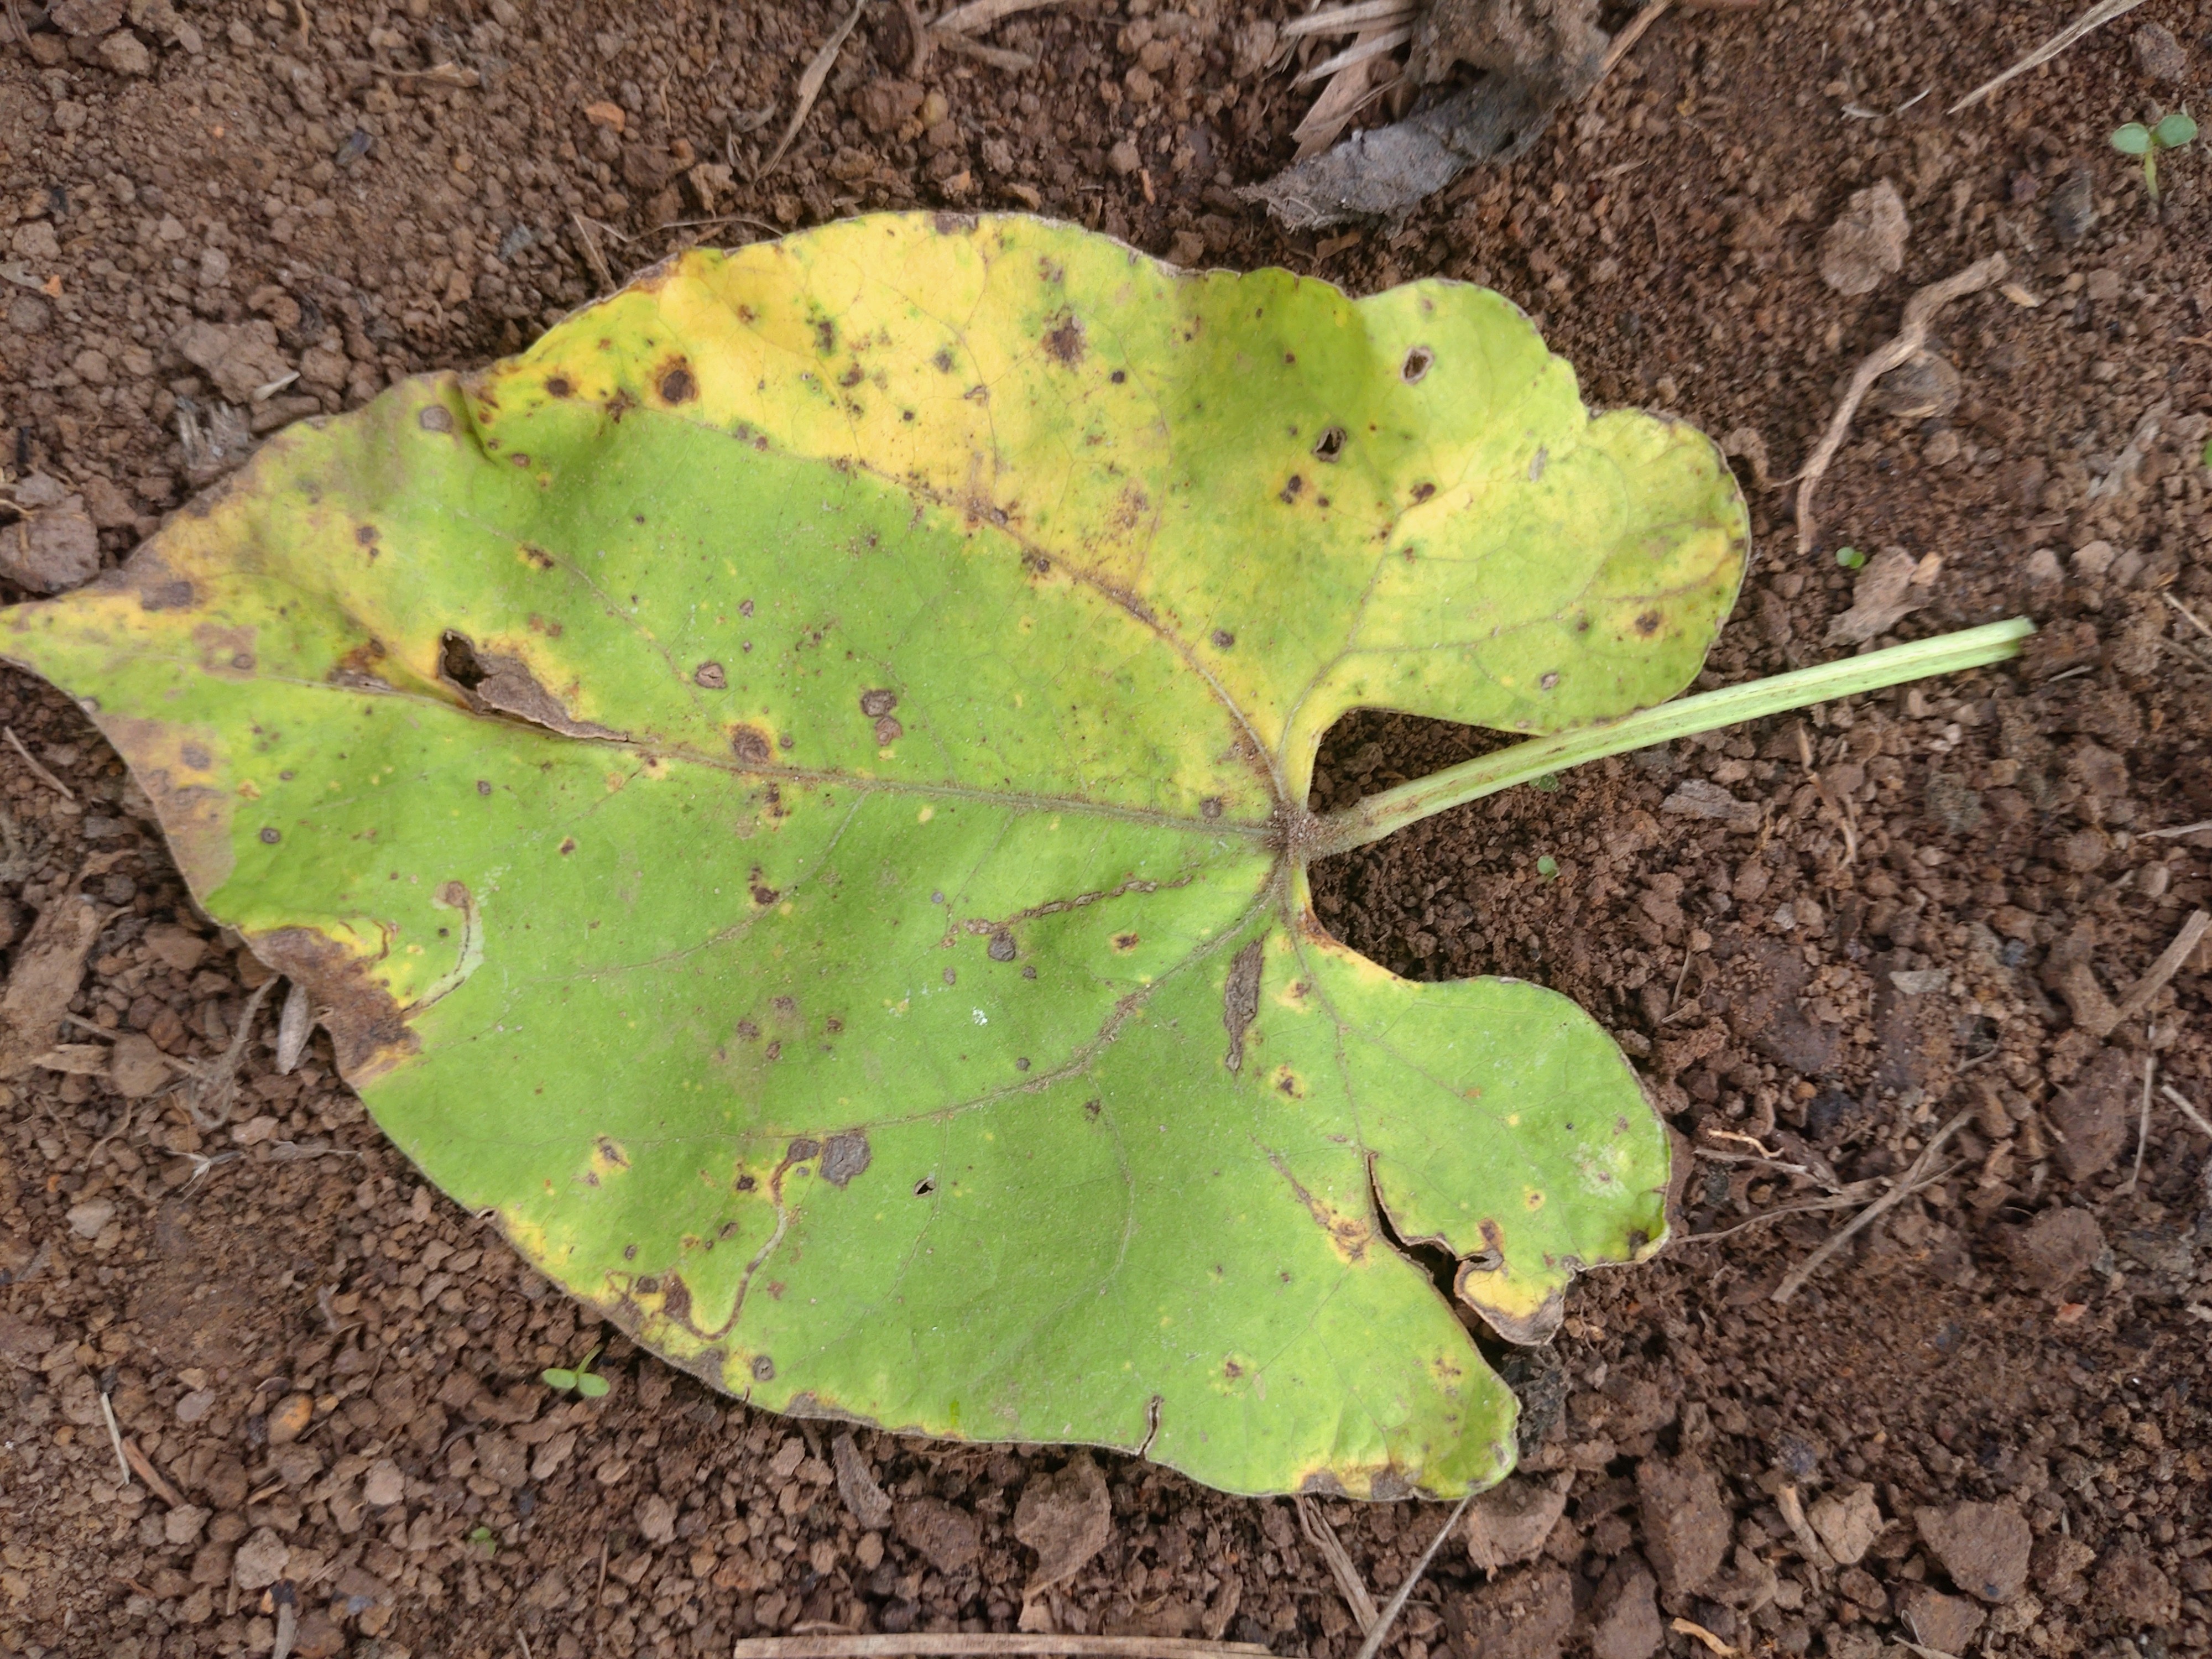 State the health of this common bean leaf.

rust
